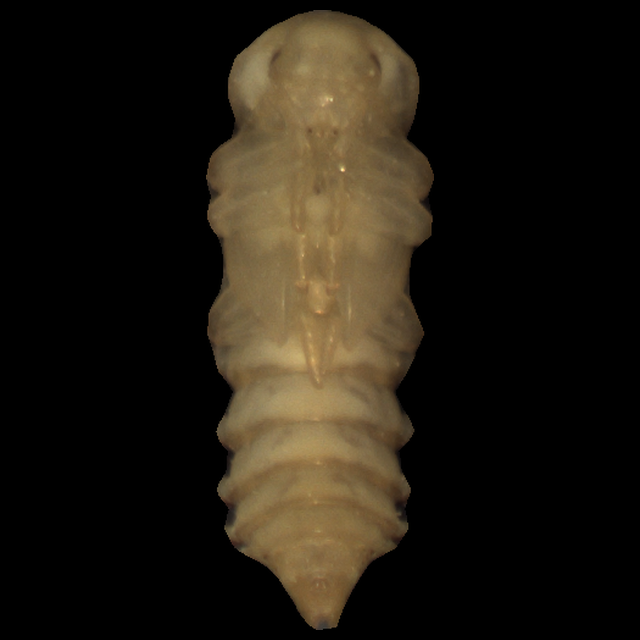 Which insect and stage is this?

mealworm pupa
